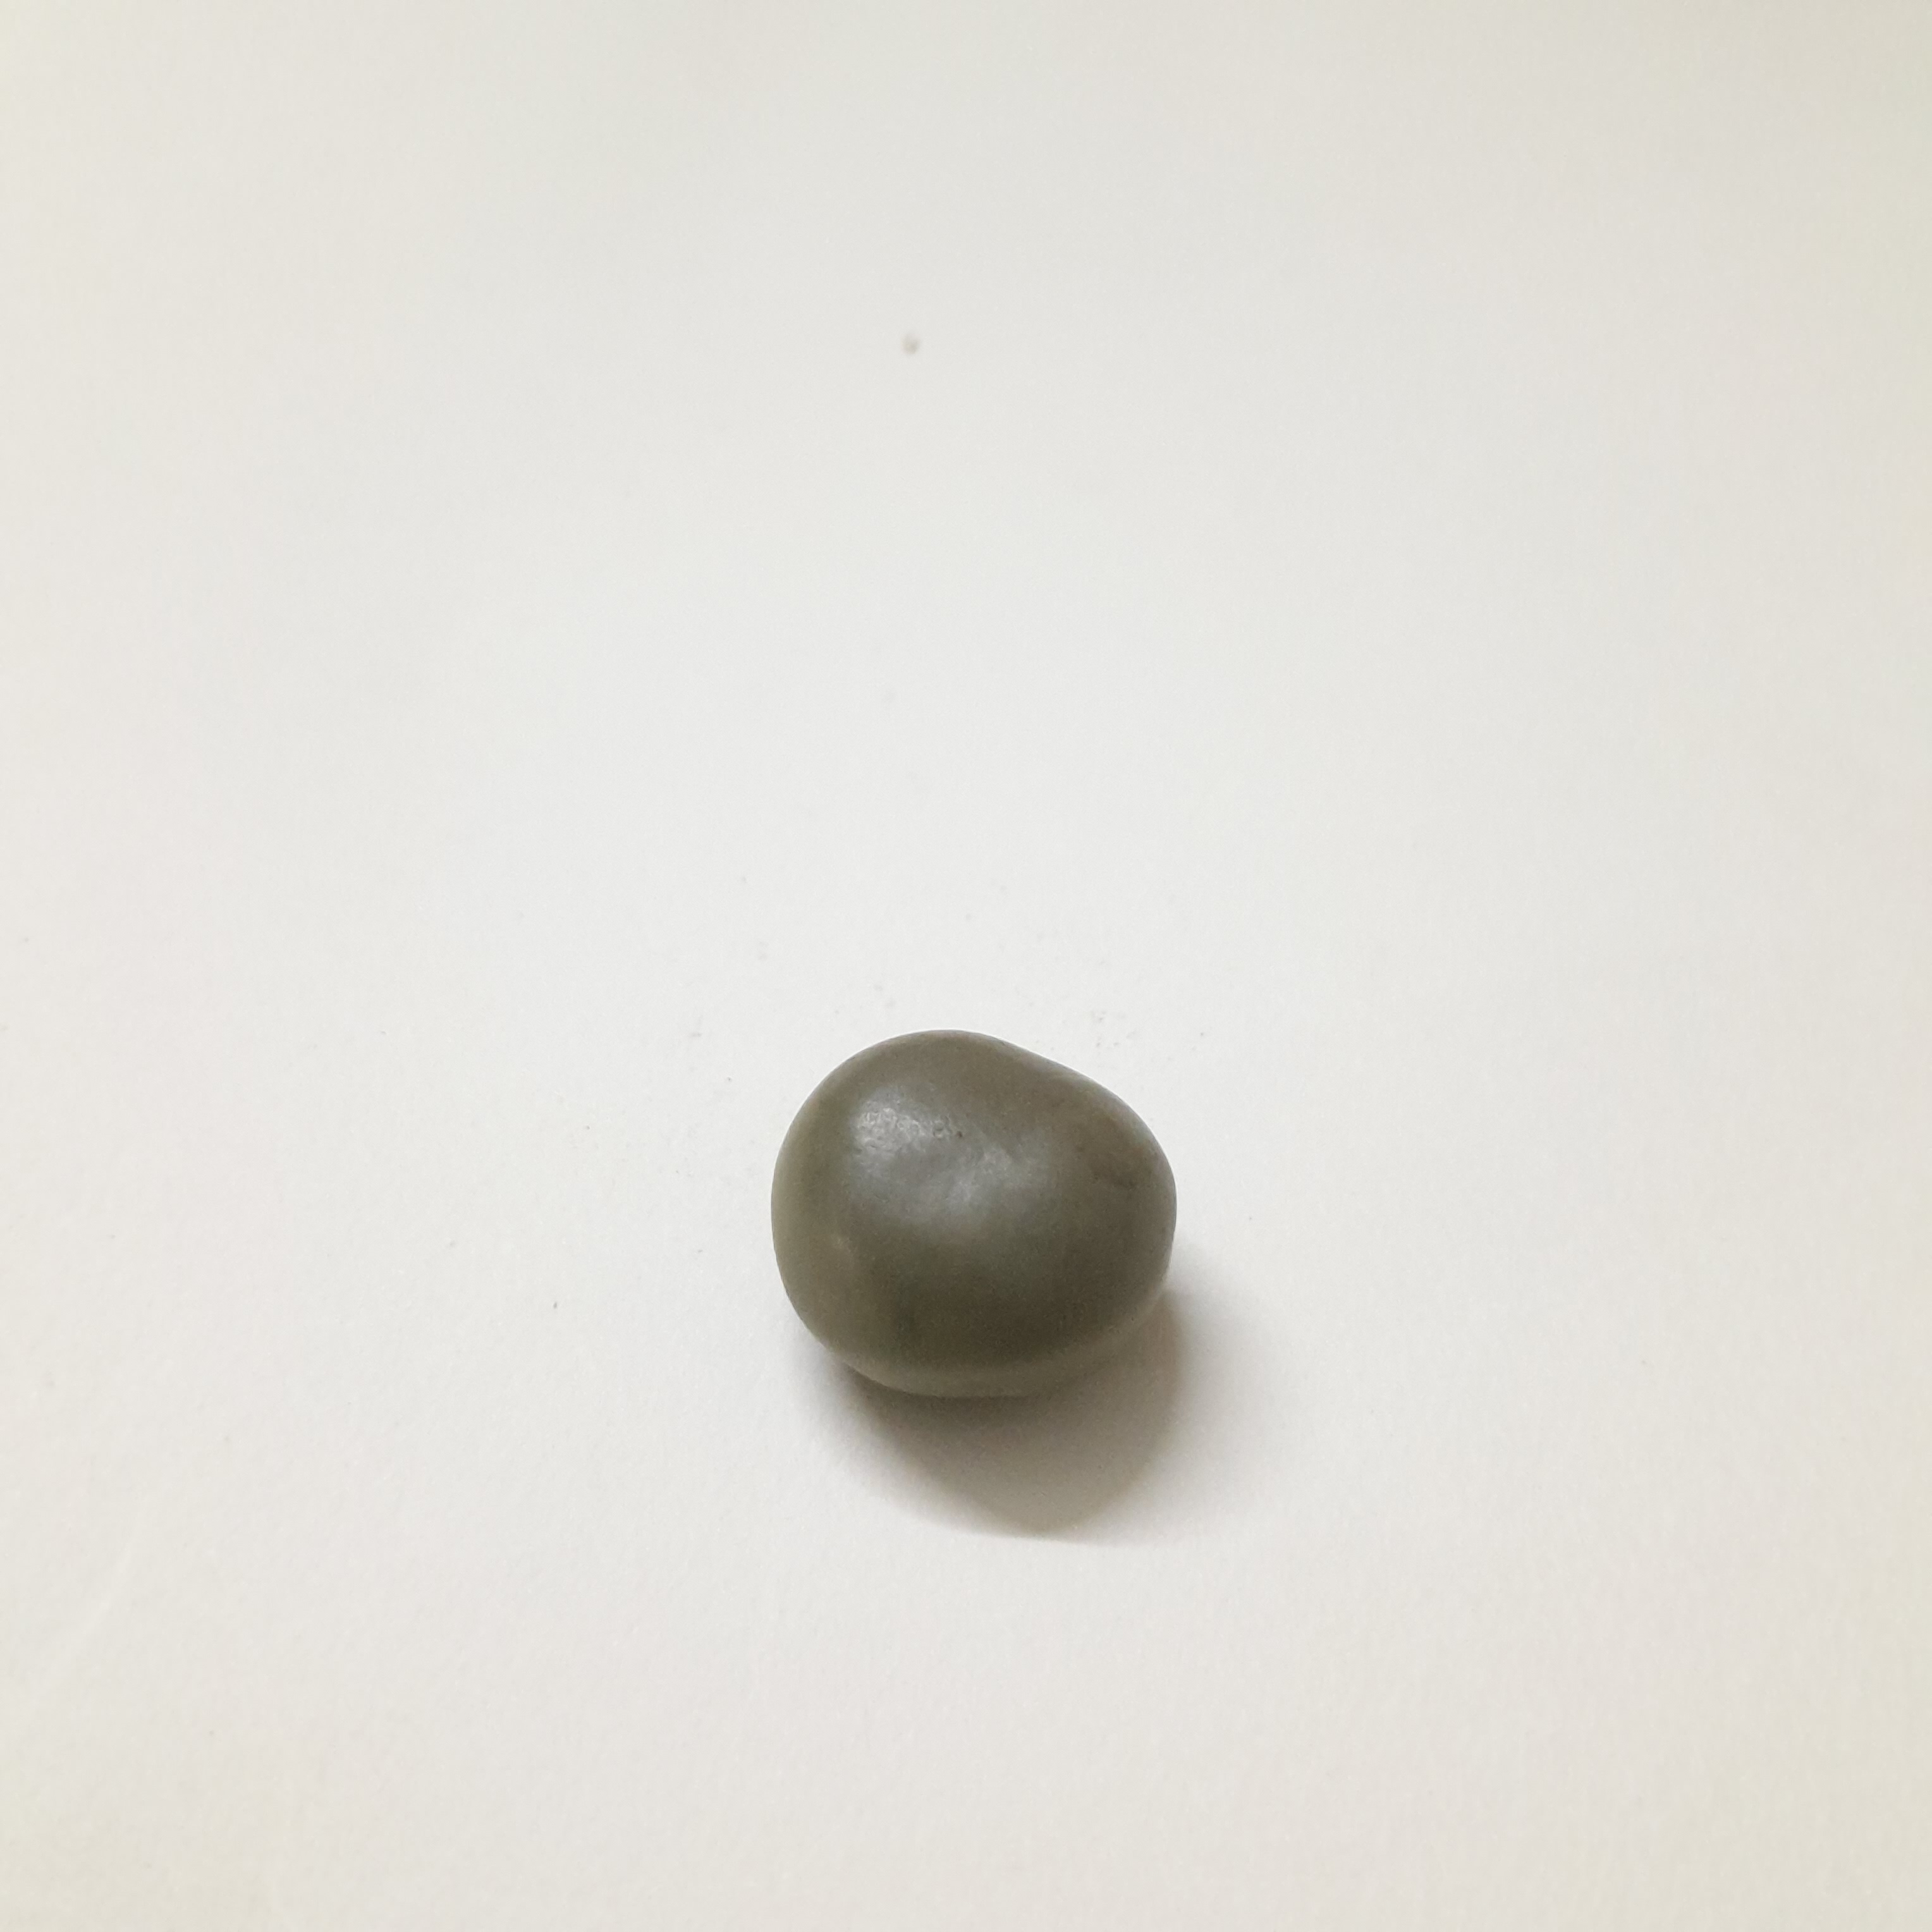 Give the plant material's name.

sagargota
